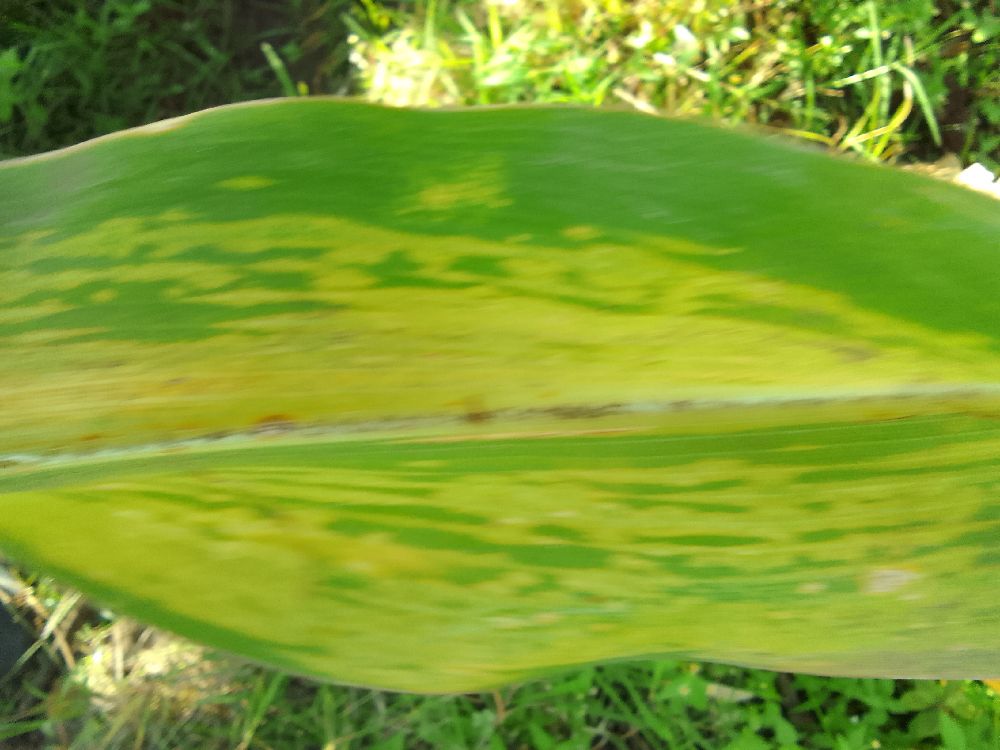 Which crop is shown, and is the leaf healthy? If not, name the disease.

maize, maize lethal necrosis
